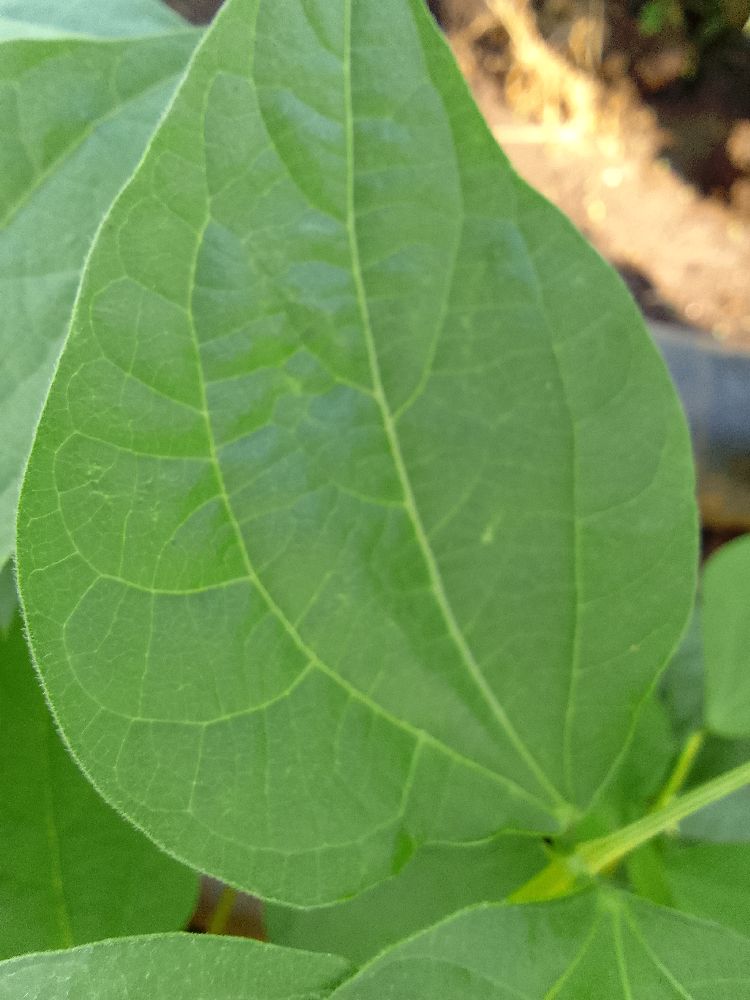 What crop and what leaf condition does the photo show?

common bean, healthy
